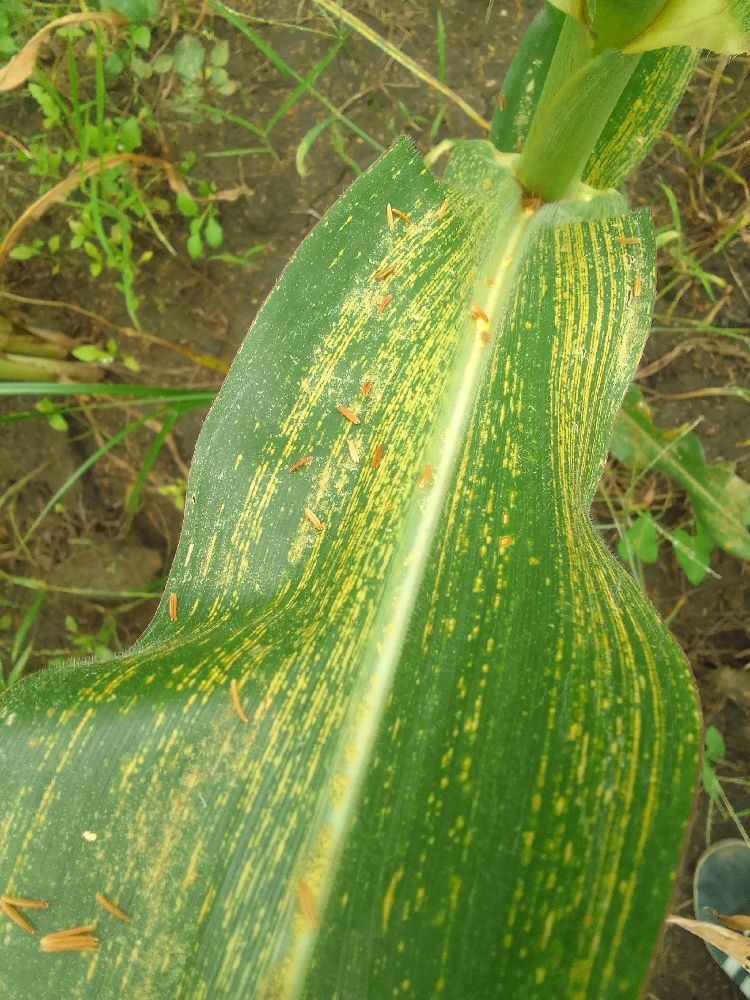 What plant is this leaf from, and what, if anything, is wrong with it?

maize, maize streak virus
